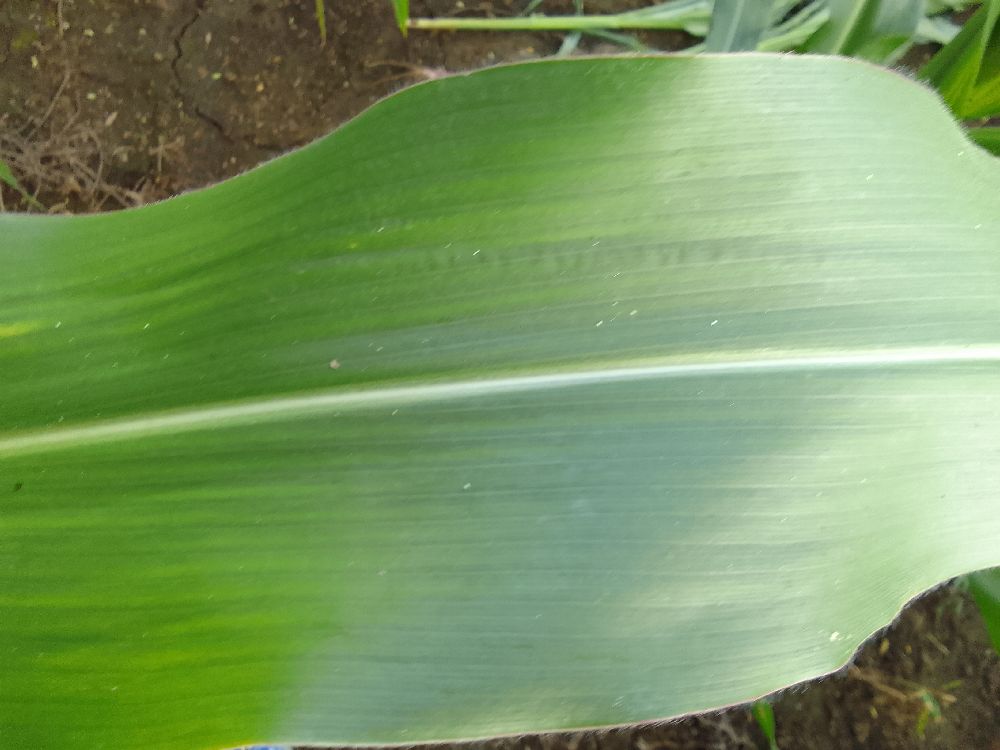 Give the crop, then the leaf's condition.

maize, healthy
